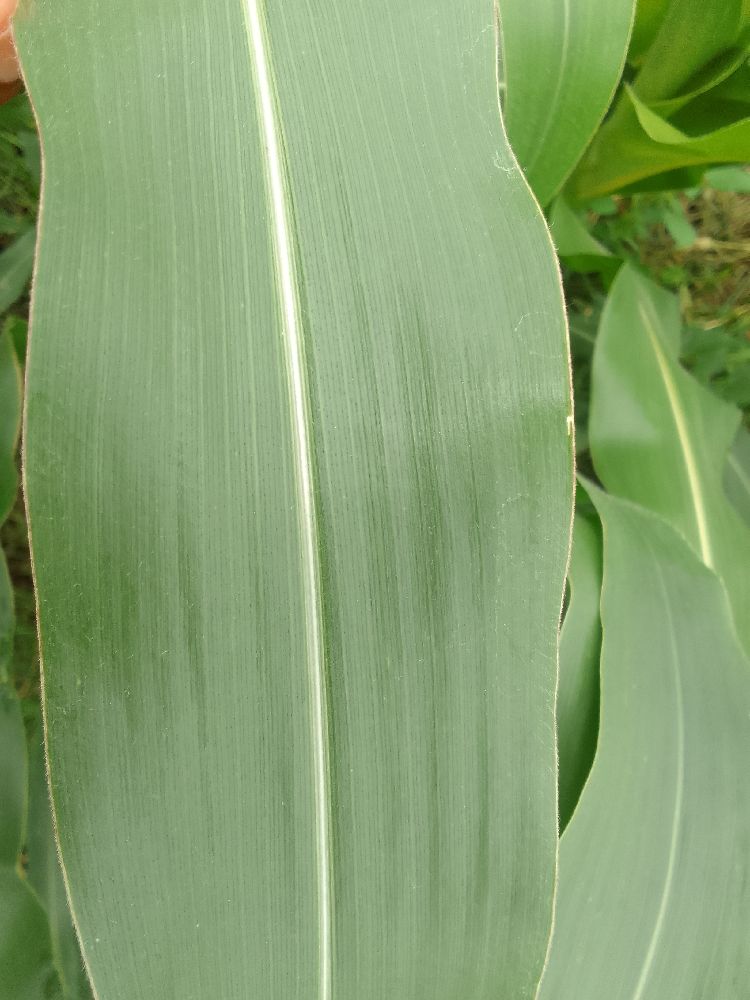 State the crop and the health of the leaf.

maize, healthy
